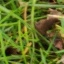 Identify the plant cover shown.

grass
